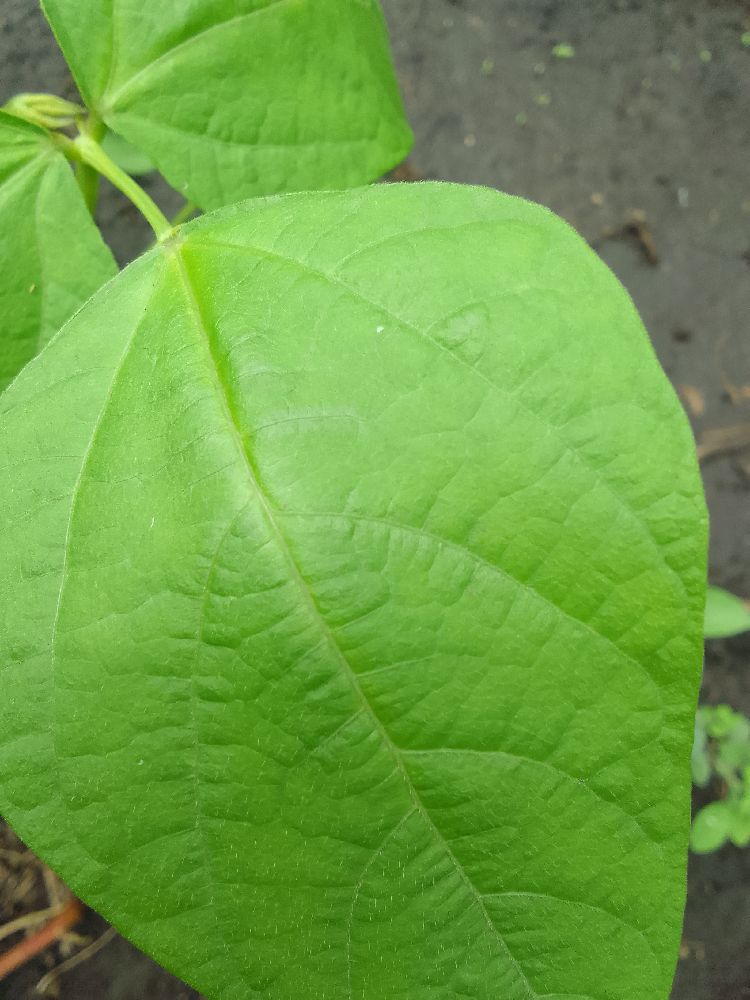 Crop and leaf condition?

common bean, healthy
